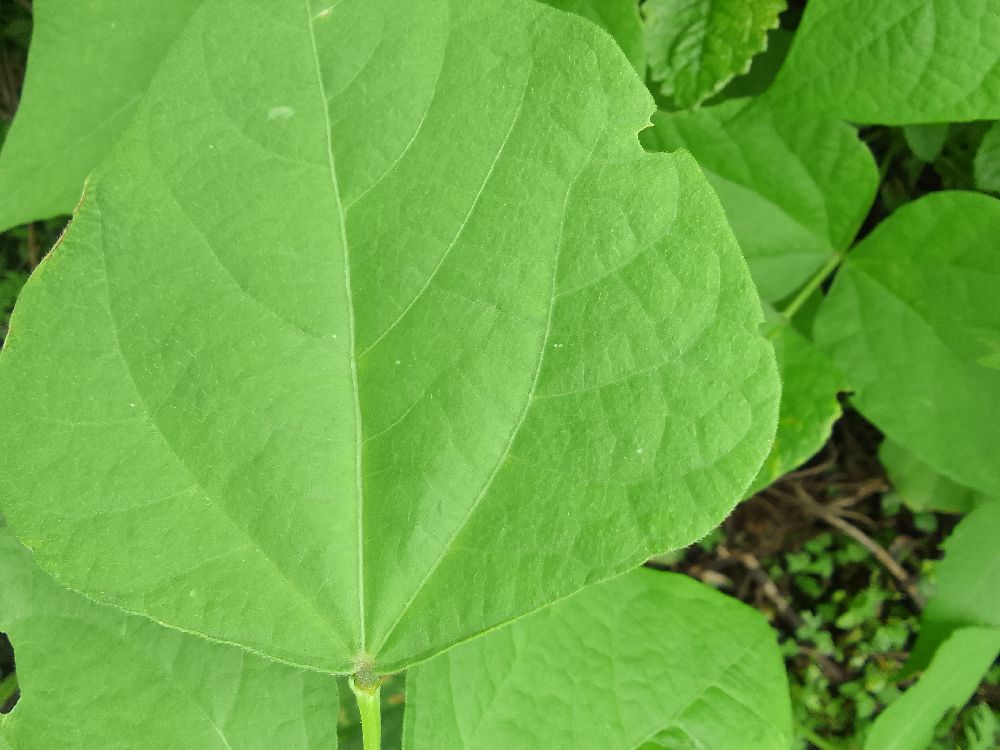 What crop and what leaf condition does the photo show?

common bean, healthy
